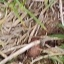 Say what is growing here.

grass
